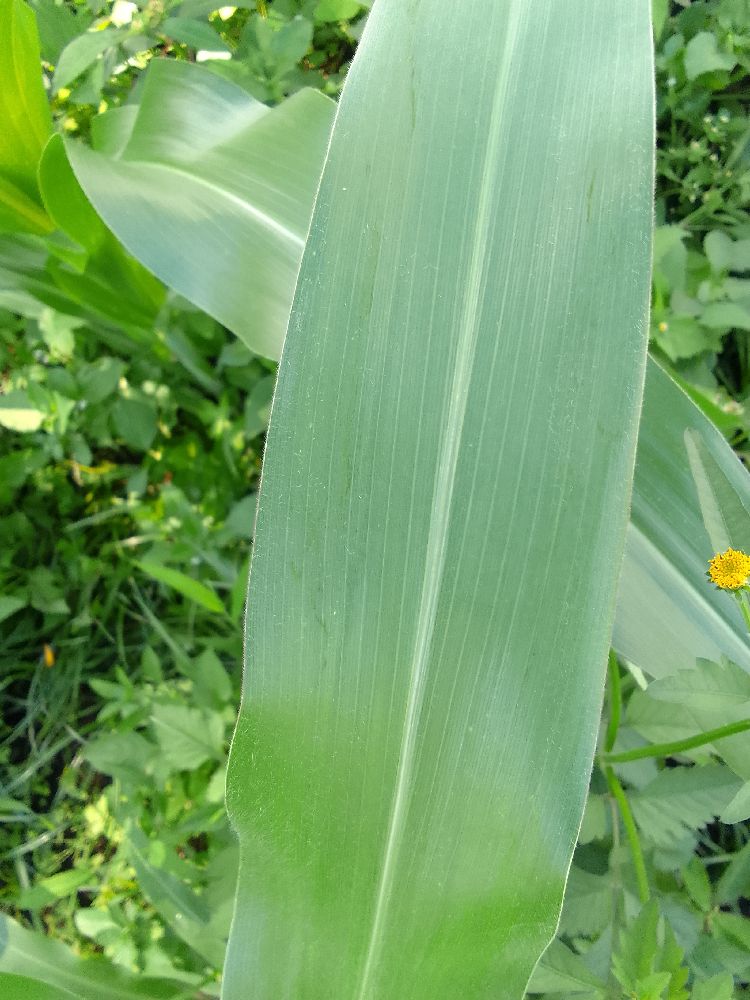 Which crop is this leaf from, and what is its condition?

maize, healthy
